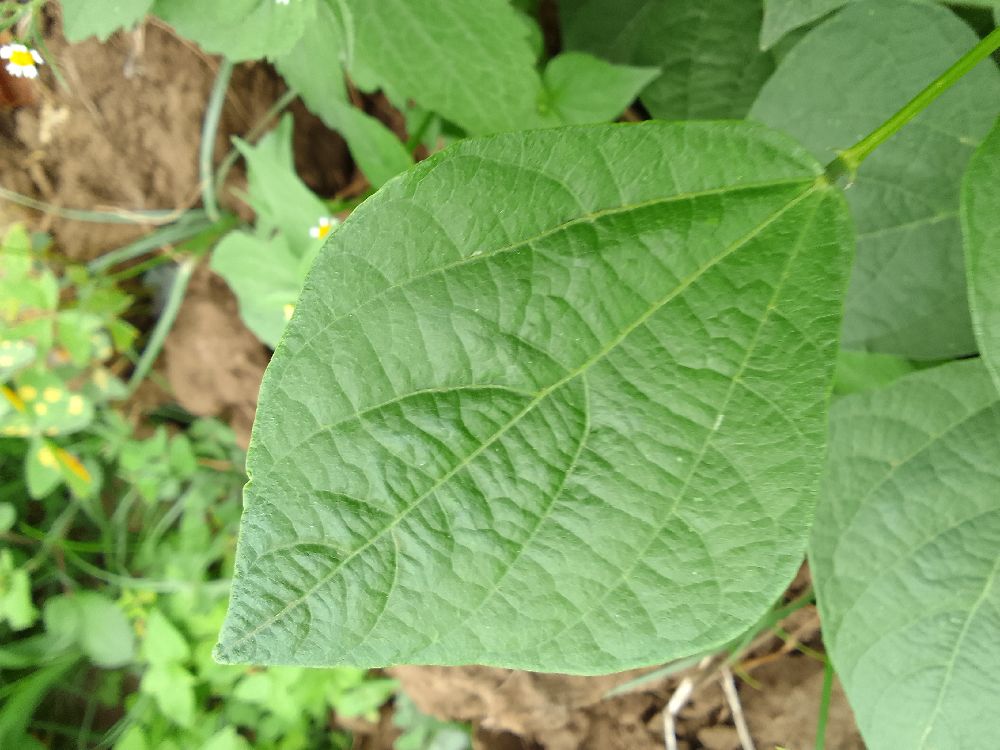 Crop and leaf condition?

common bean, healthy
